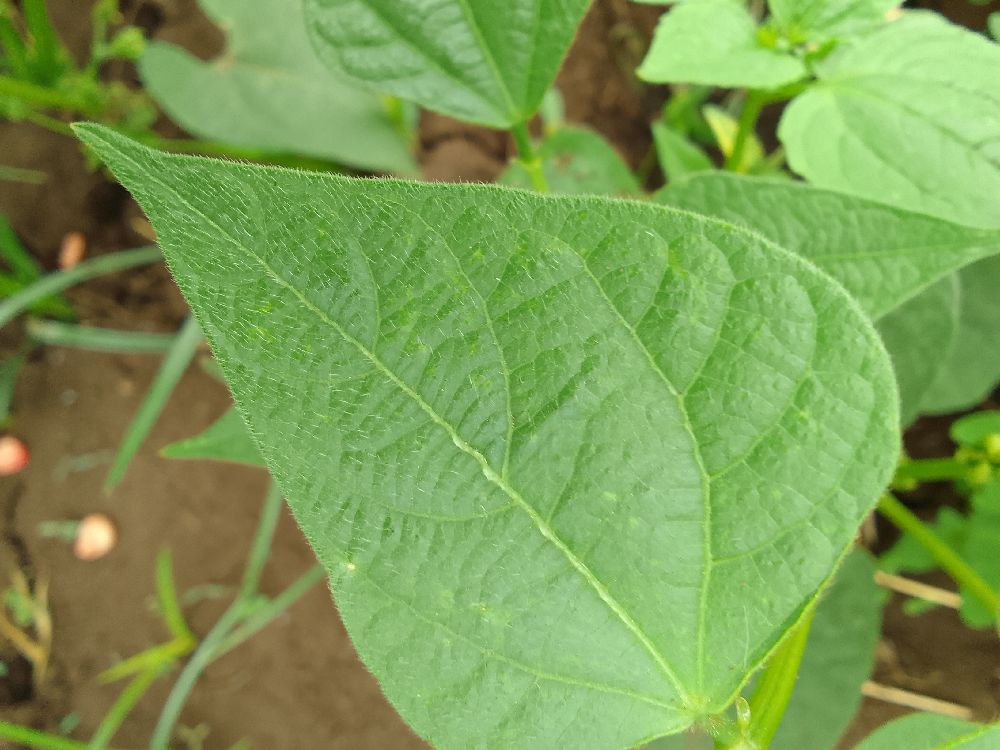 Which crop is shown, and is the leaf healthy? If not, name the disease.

common bean, healthy
